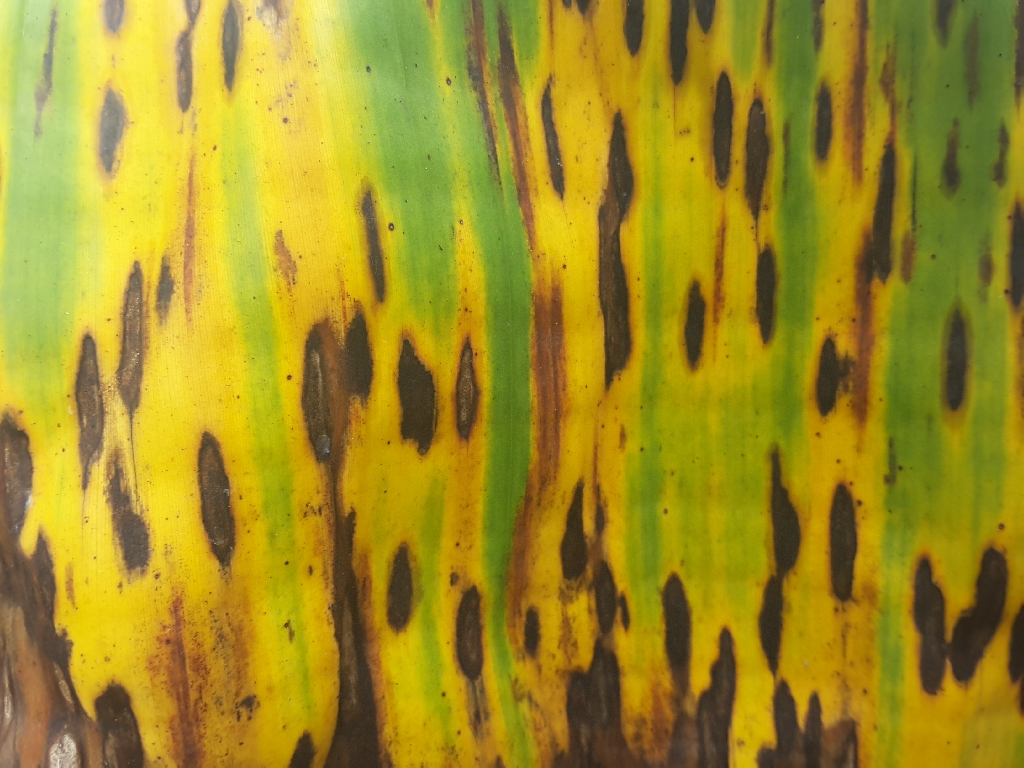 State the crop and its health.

banana, black sigatoka
